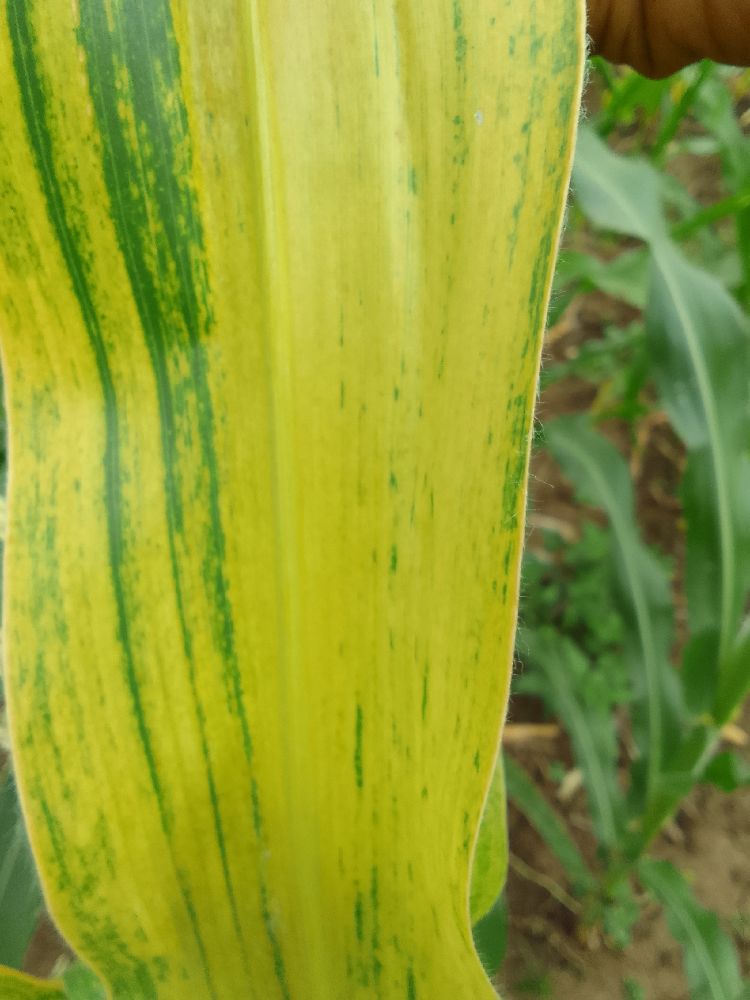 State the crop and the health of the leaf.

maize, maize lethal necrosis
